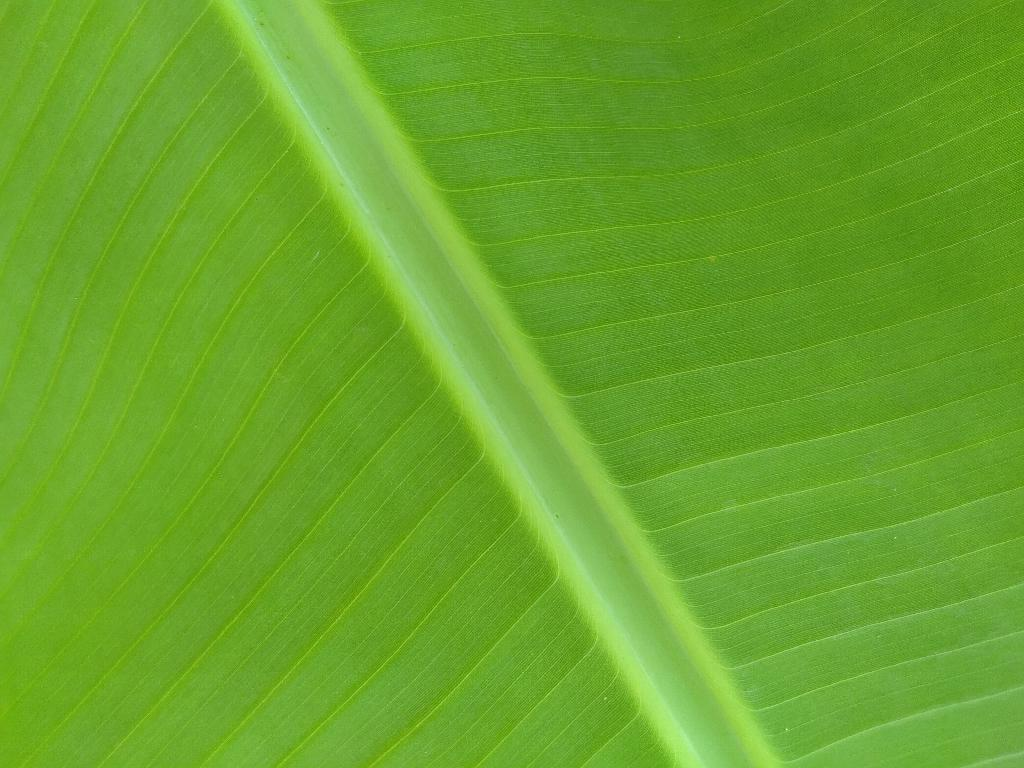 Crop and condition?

banana, healthy
